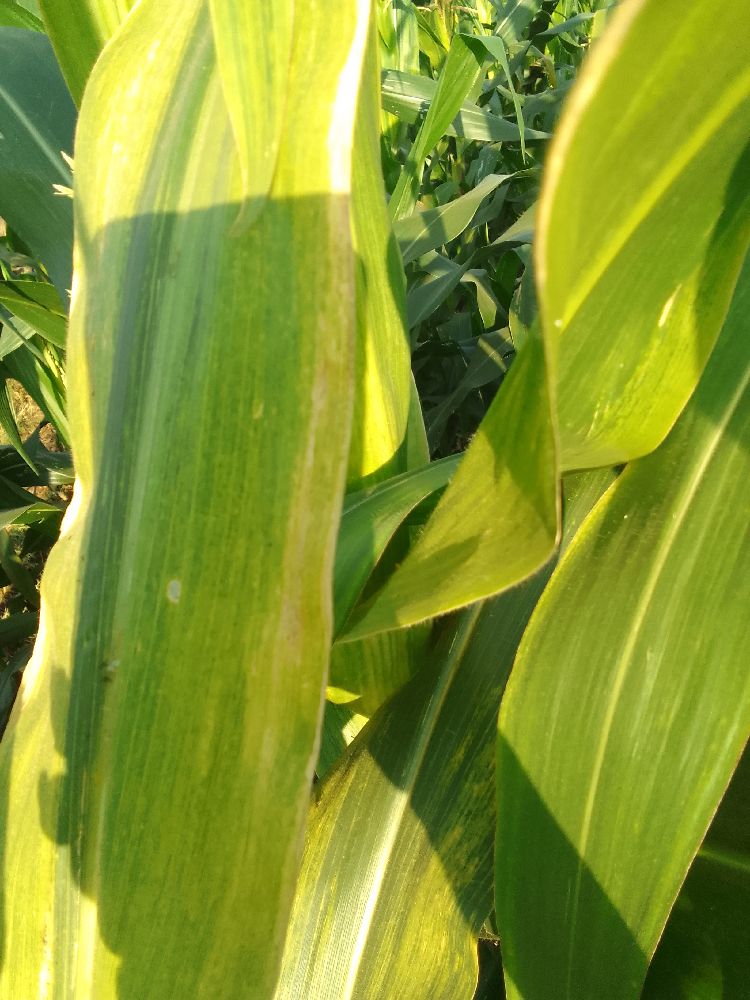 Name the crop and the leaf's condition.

maize, maize lethal necrosis
